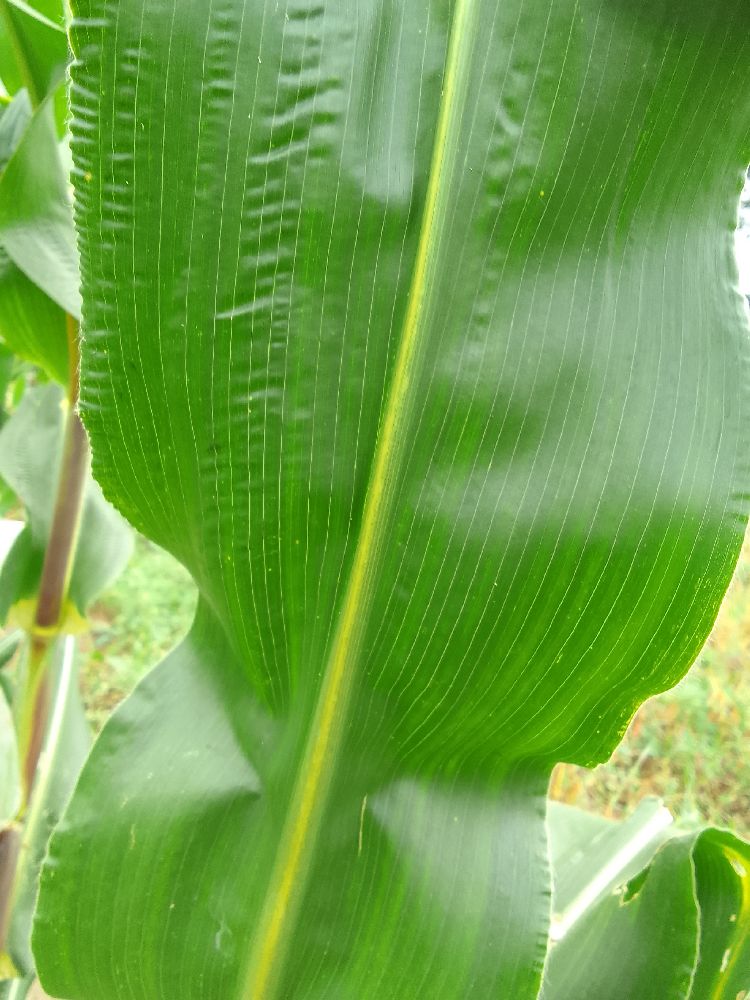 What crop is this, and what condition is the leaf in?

maize, healthy
